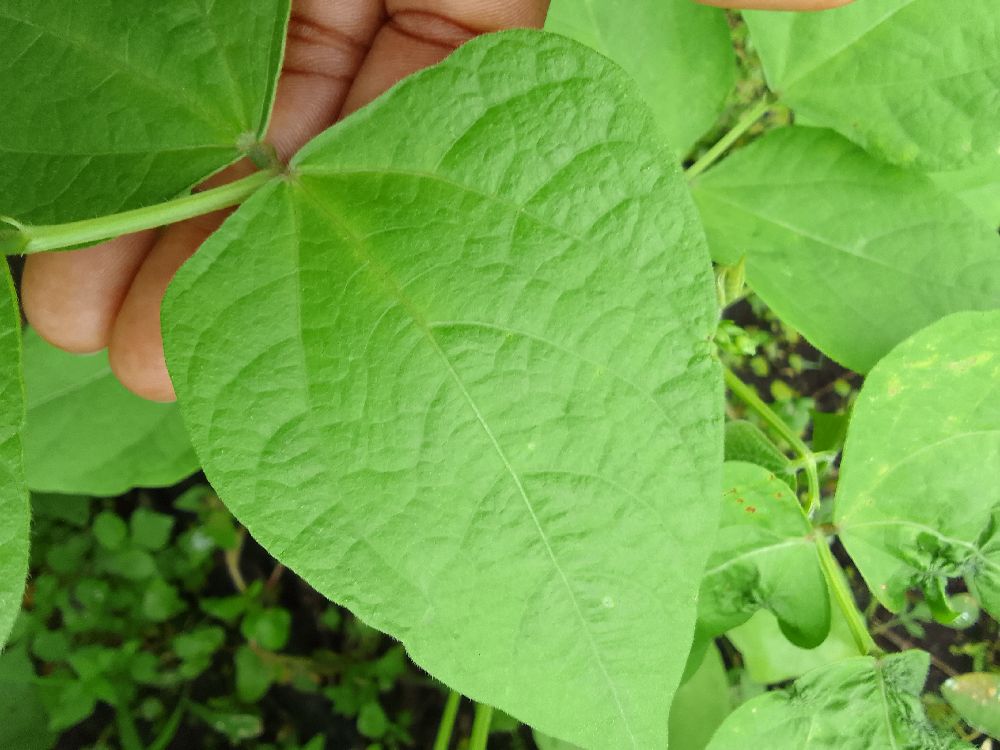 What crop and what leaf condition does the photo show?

common bean, healthy
